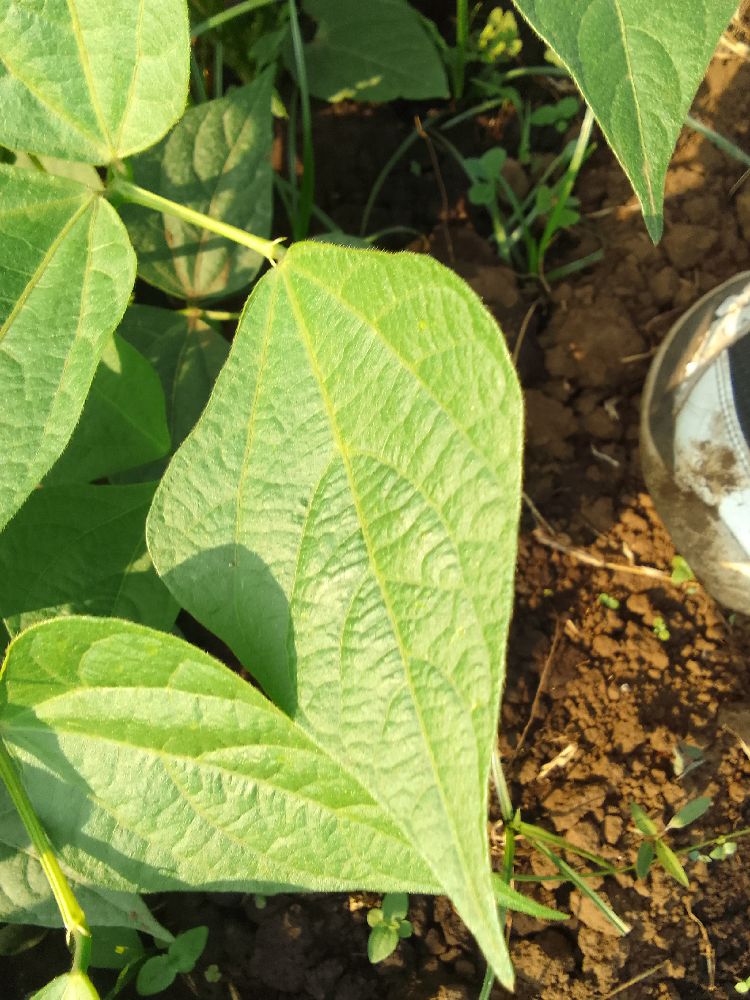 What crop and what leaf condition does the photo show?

common bean, healthy
